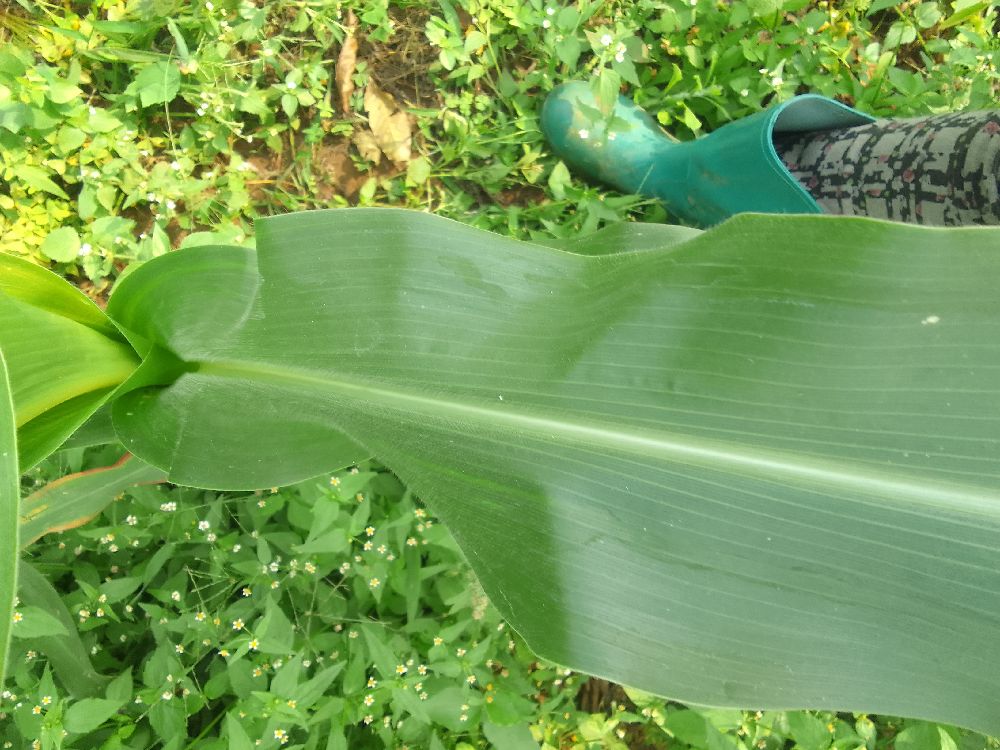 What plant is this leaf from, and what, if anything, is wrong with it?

maize, healthy
